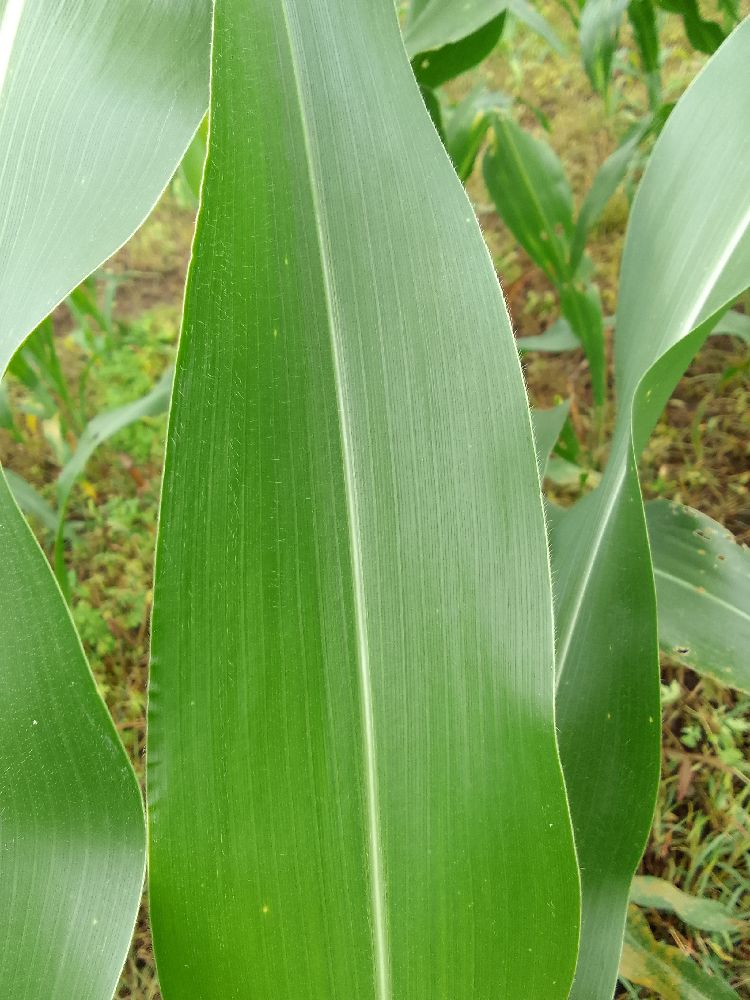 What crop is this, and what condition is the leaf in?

maize, healthy
